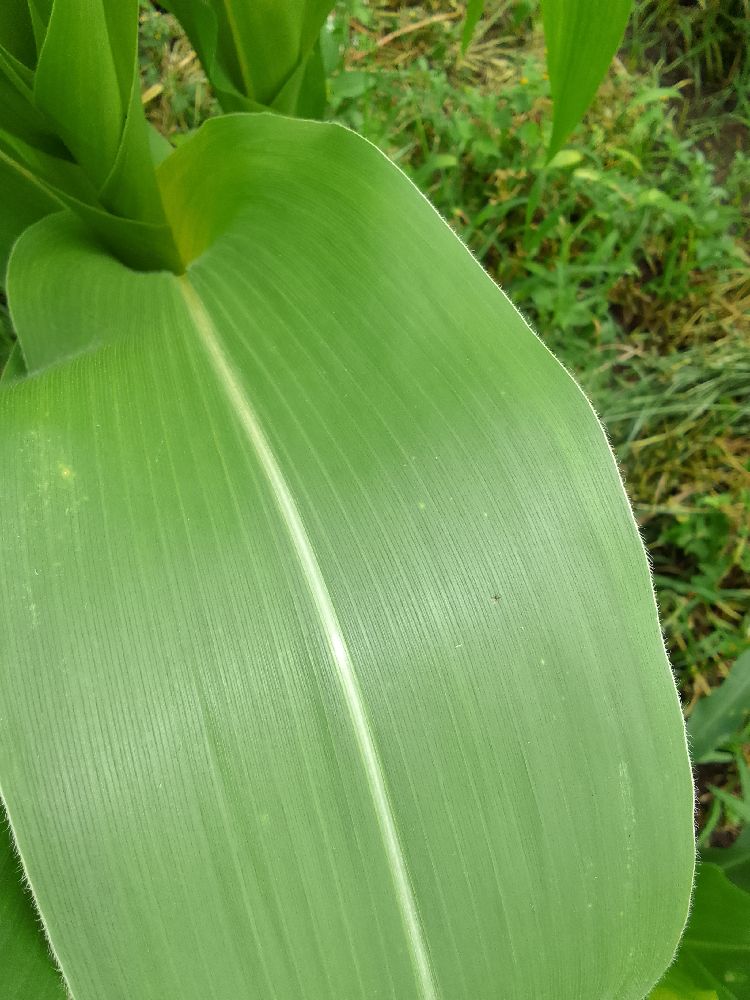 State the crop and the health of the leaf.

maize, healthy
